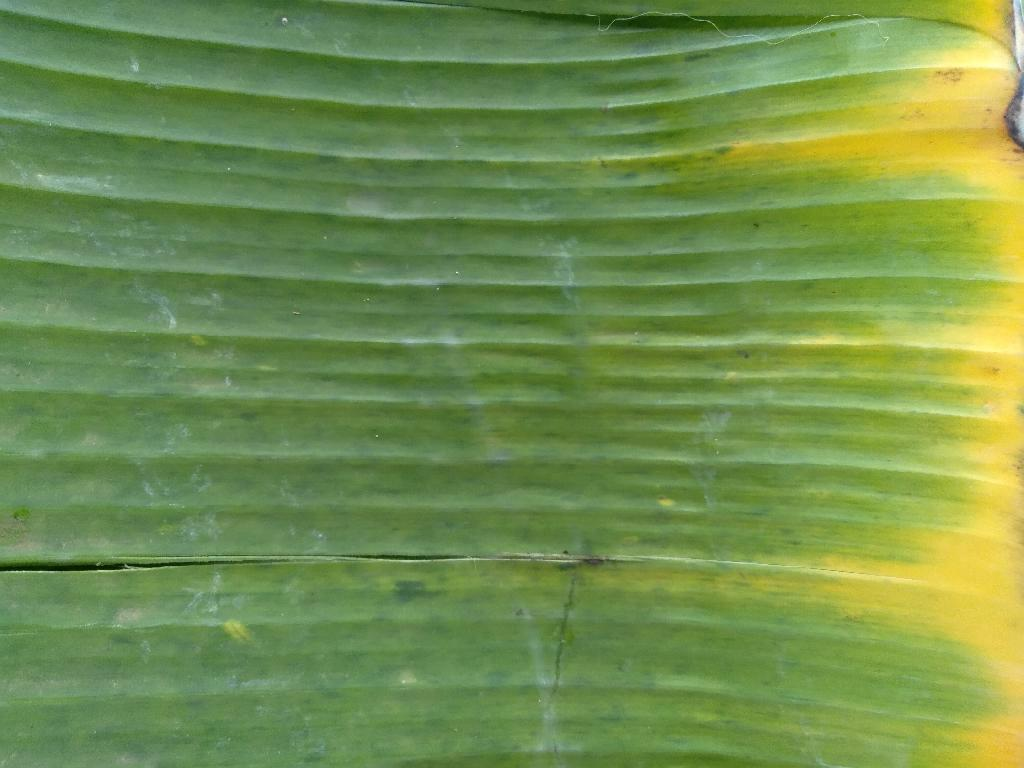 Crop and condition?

banana, fusarium wilt race 1
